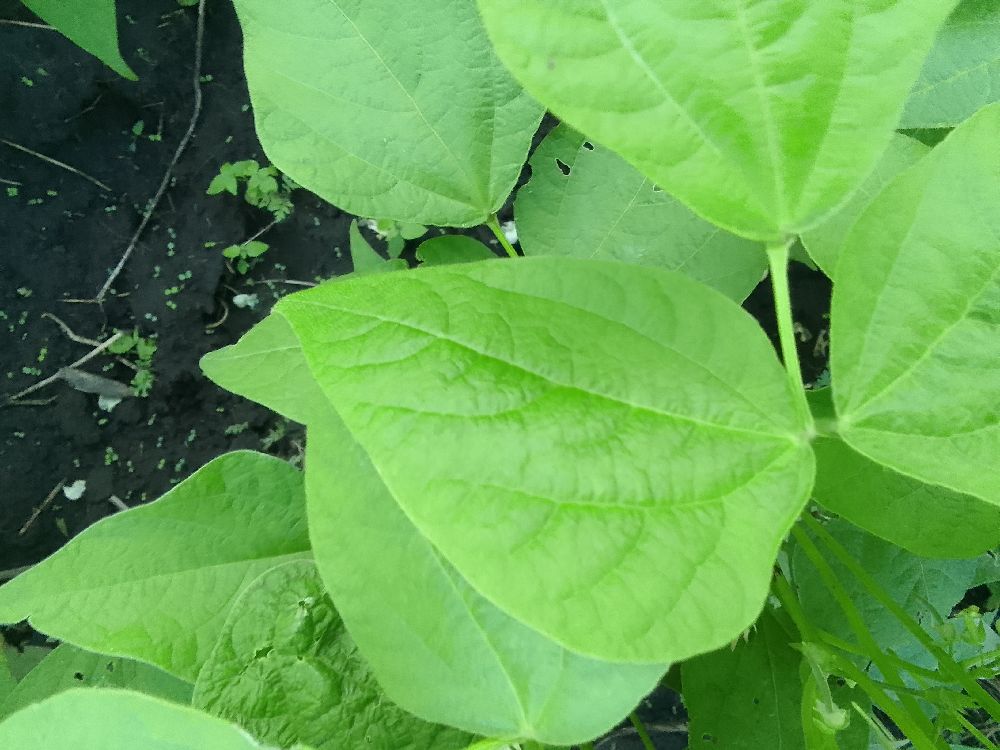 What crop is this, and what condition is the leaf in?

common bean, healthy
